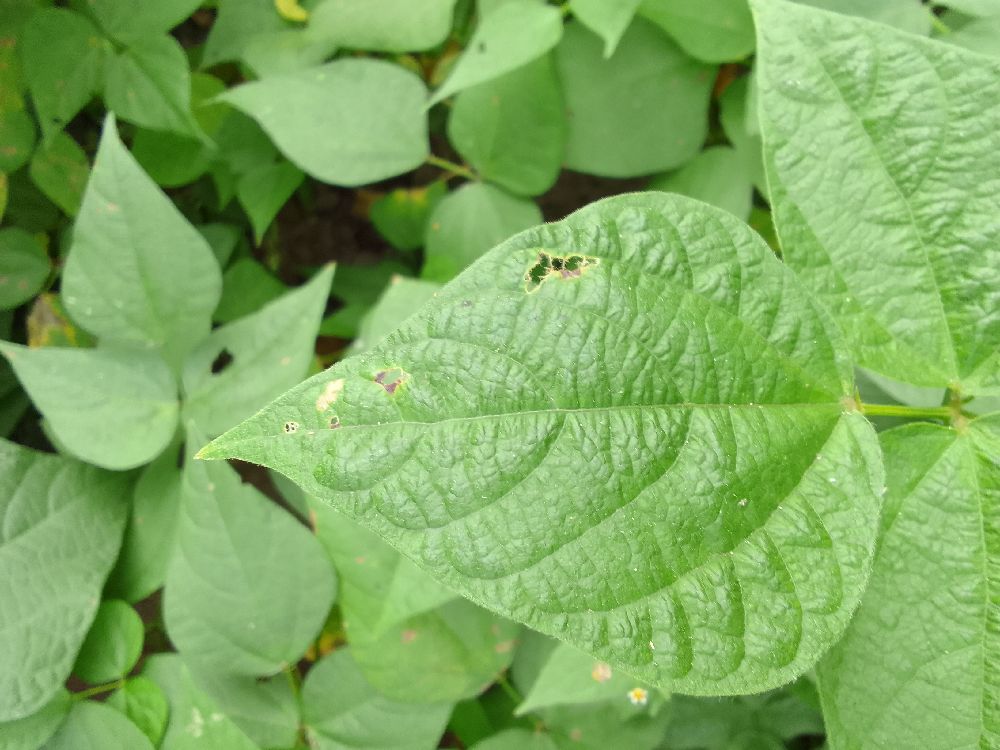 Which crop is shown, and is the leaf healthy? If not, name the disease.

common bean, healthy
